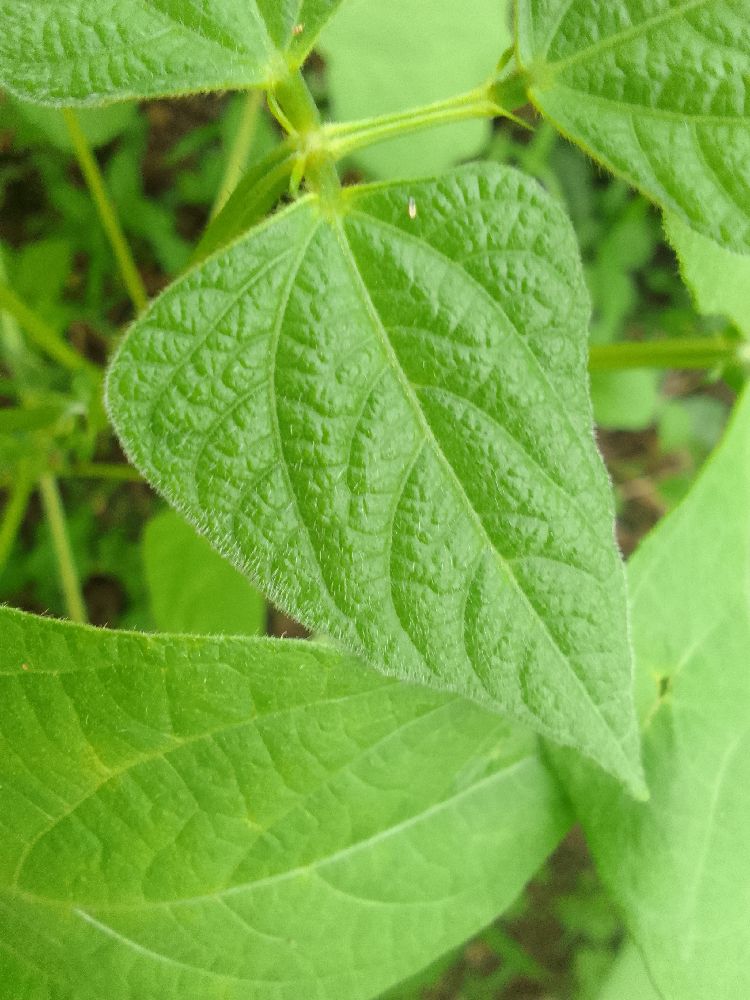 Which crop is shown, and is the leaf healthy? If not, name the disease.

common bean, healthy
